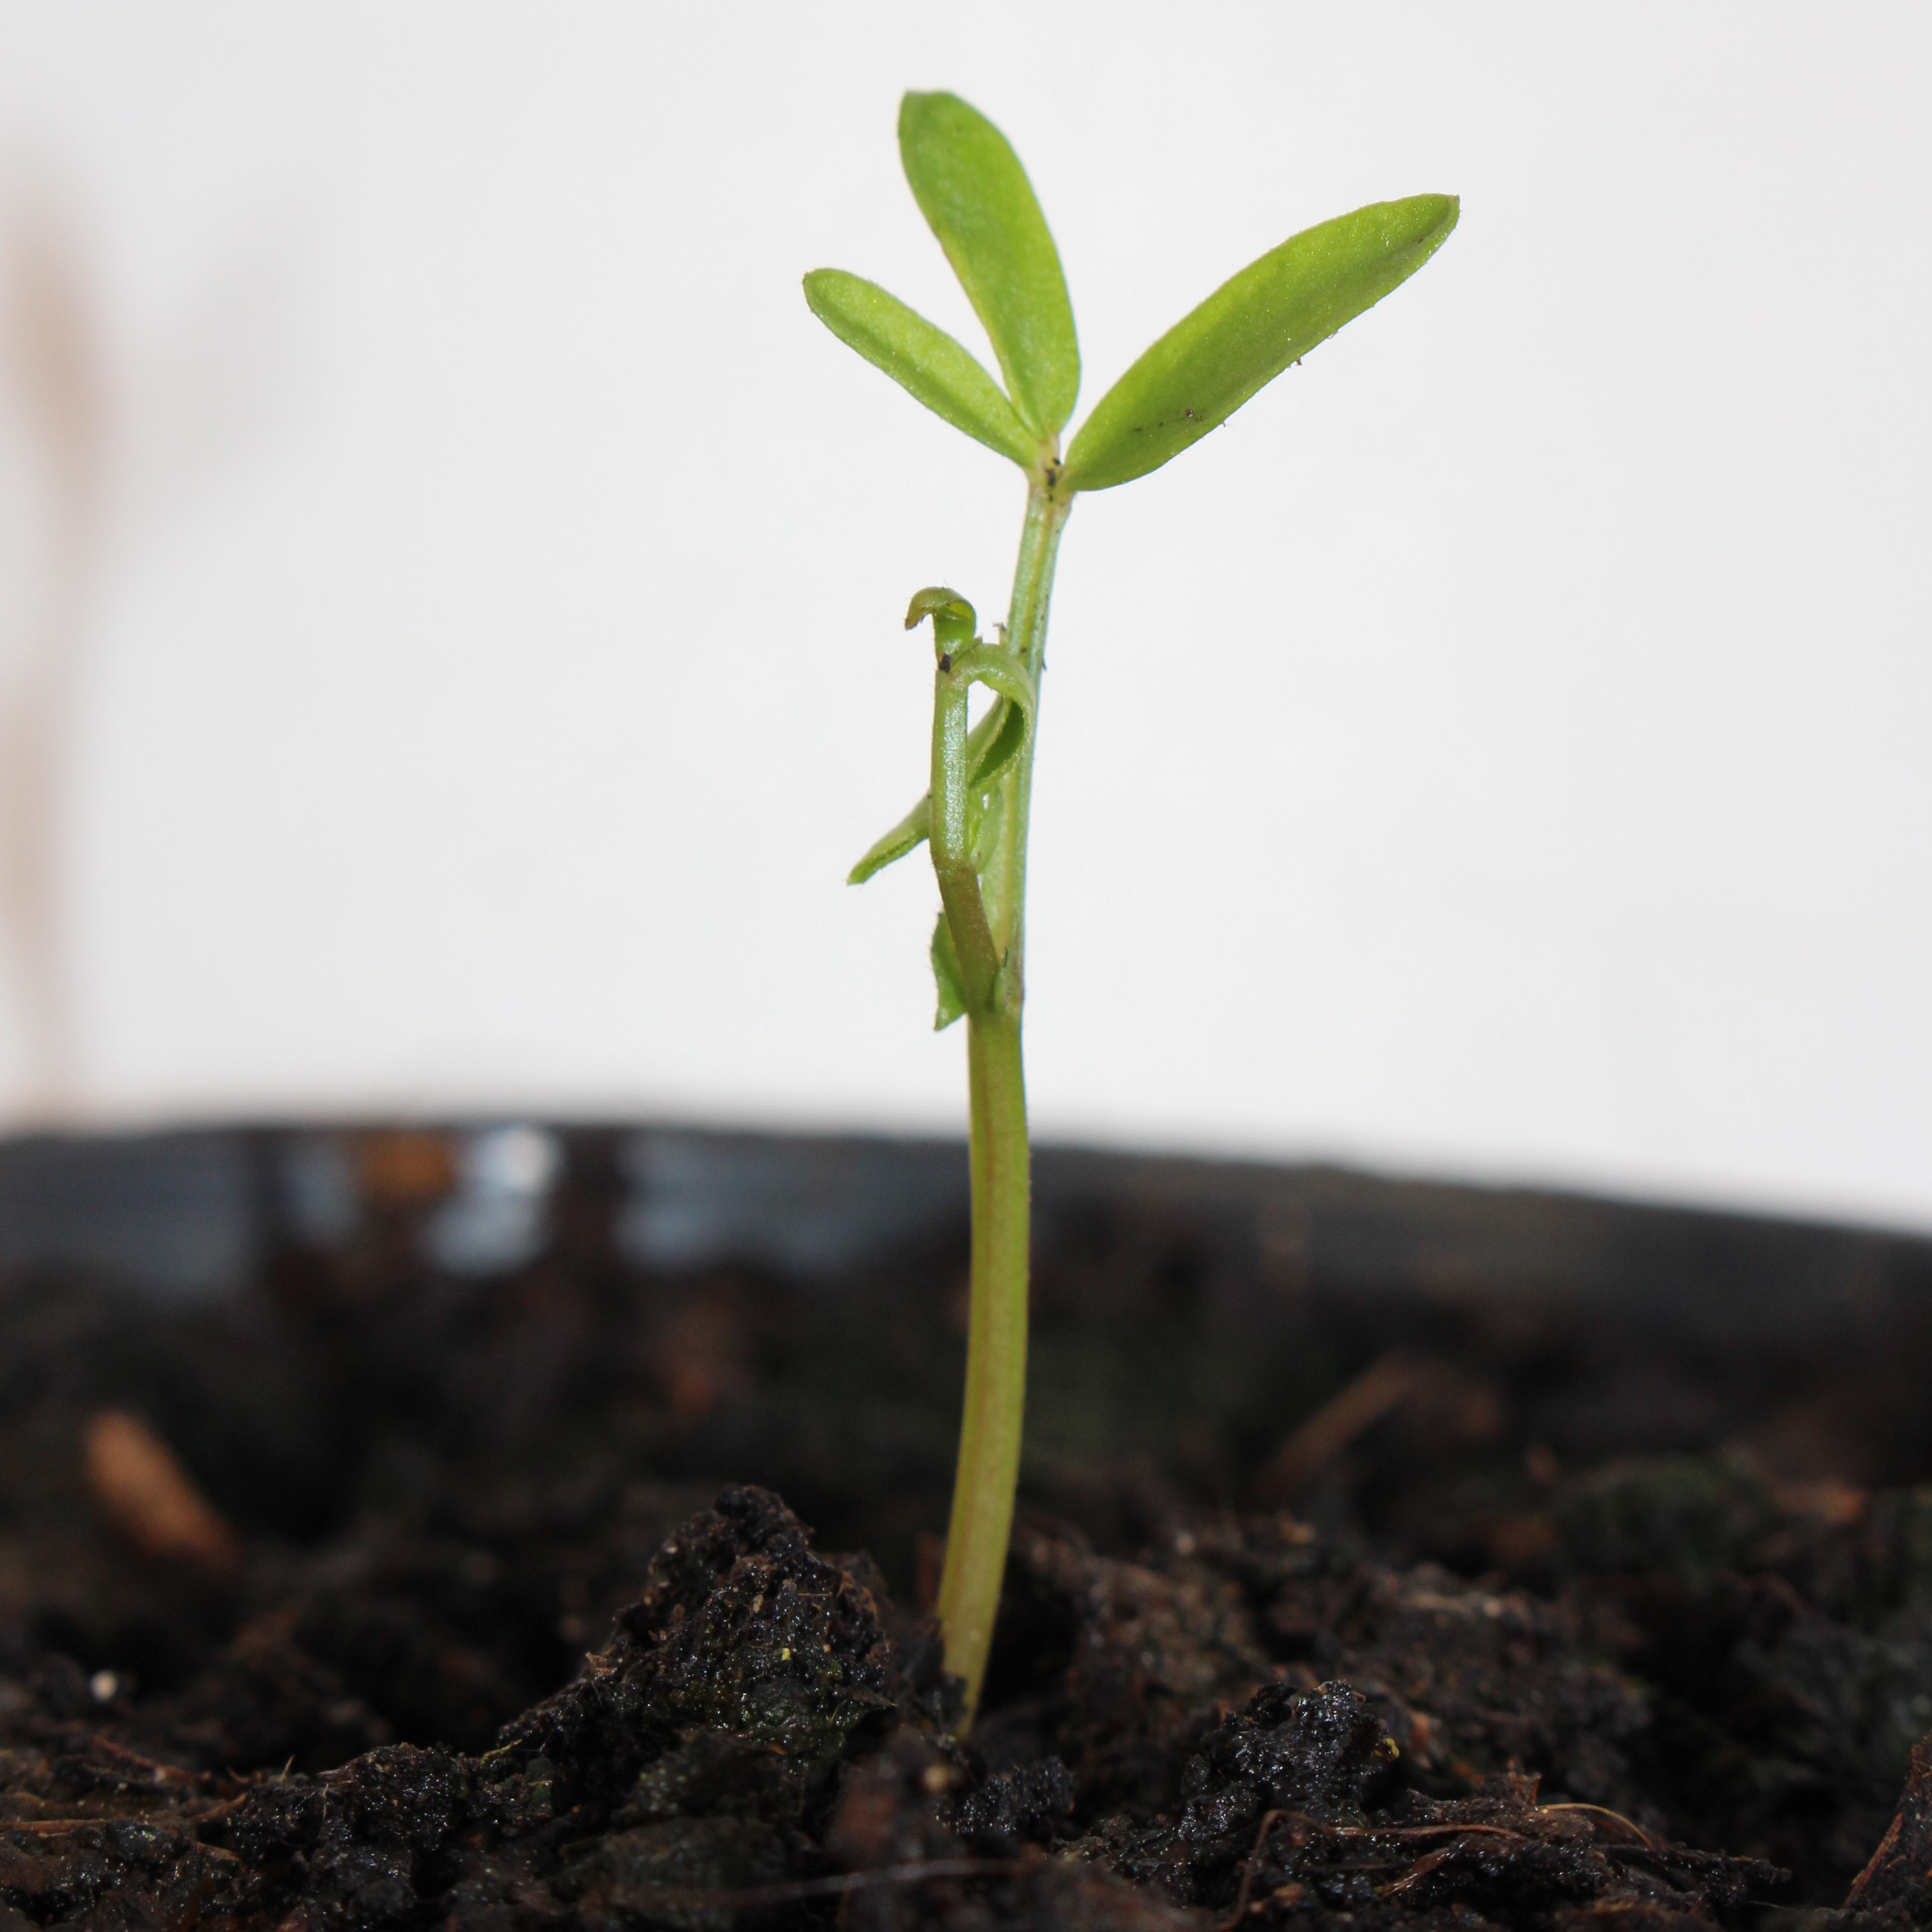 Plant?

Vicia sativa
